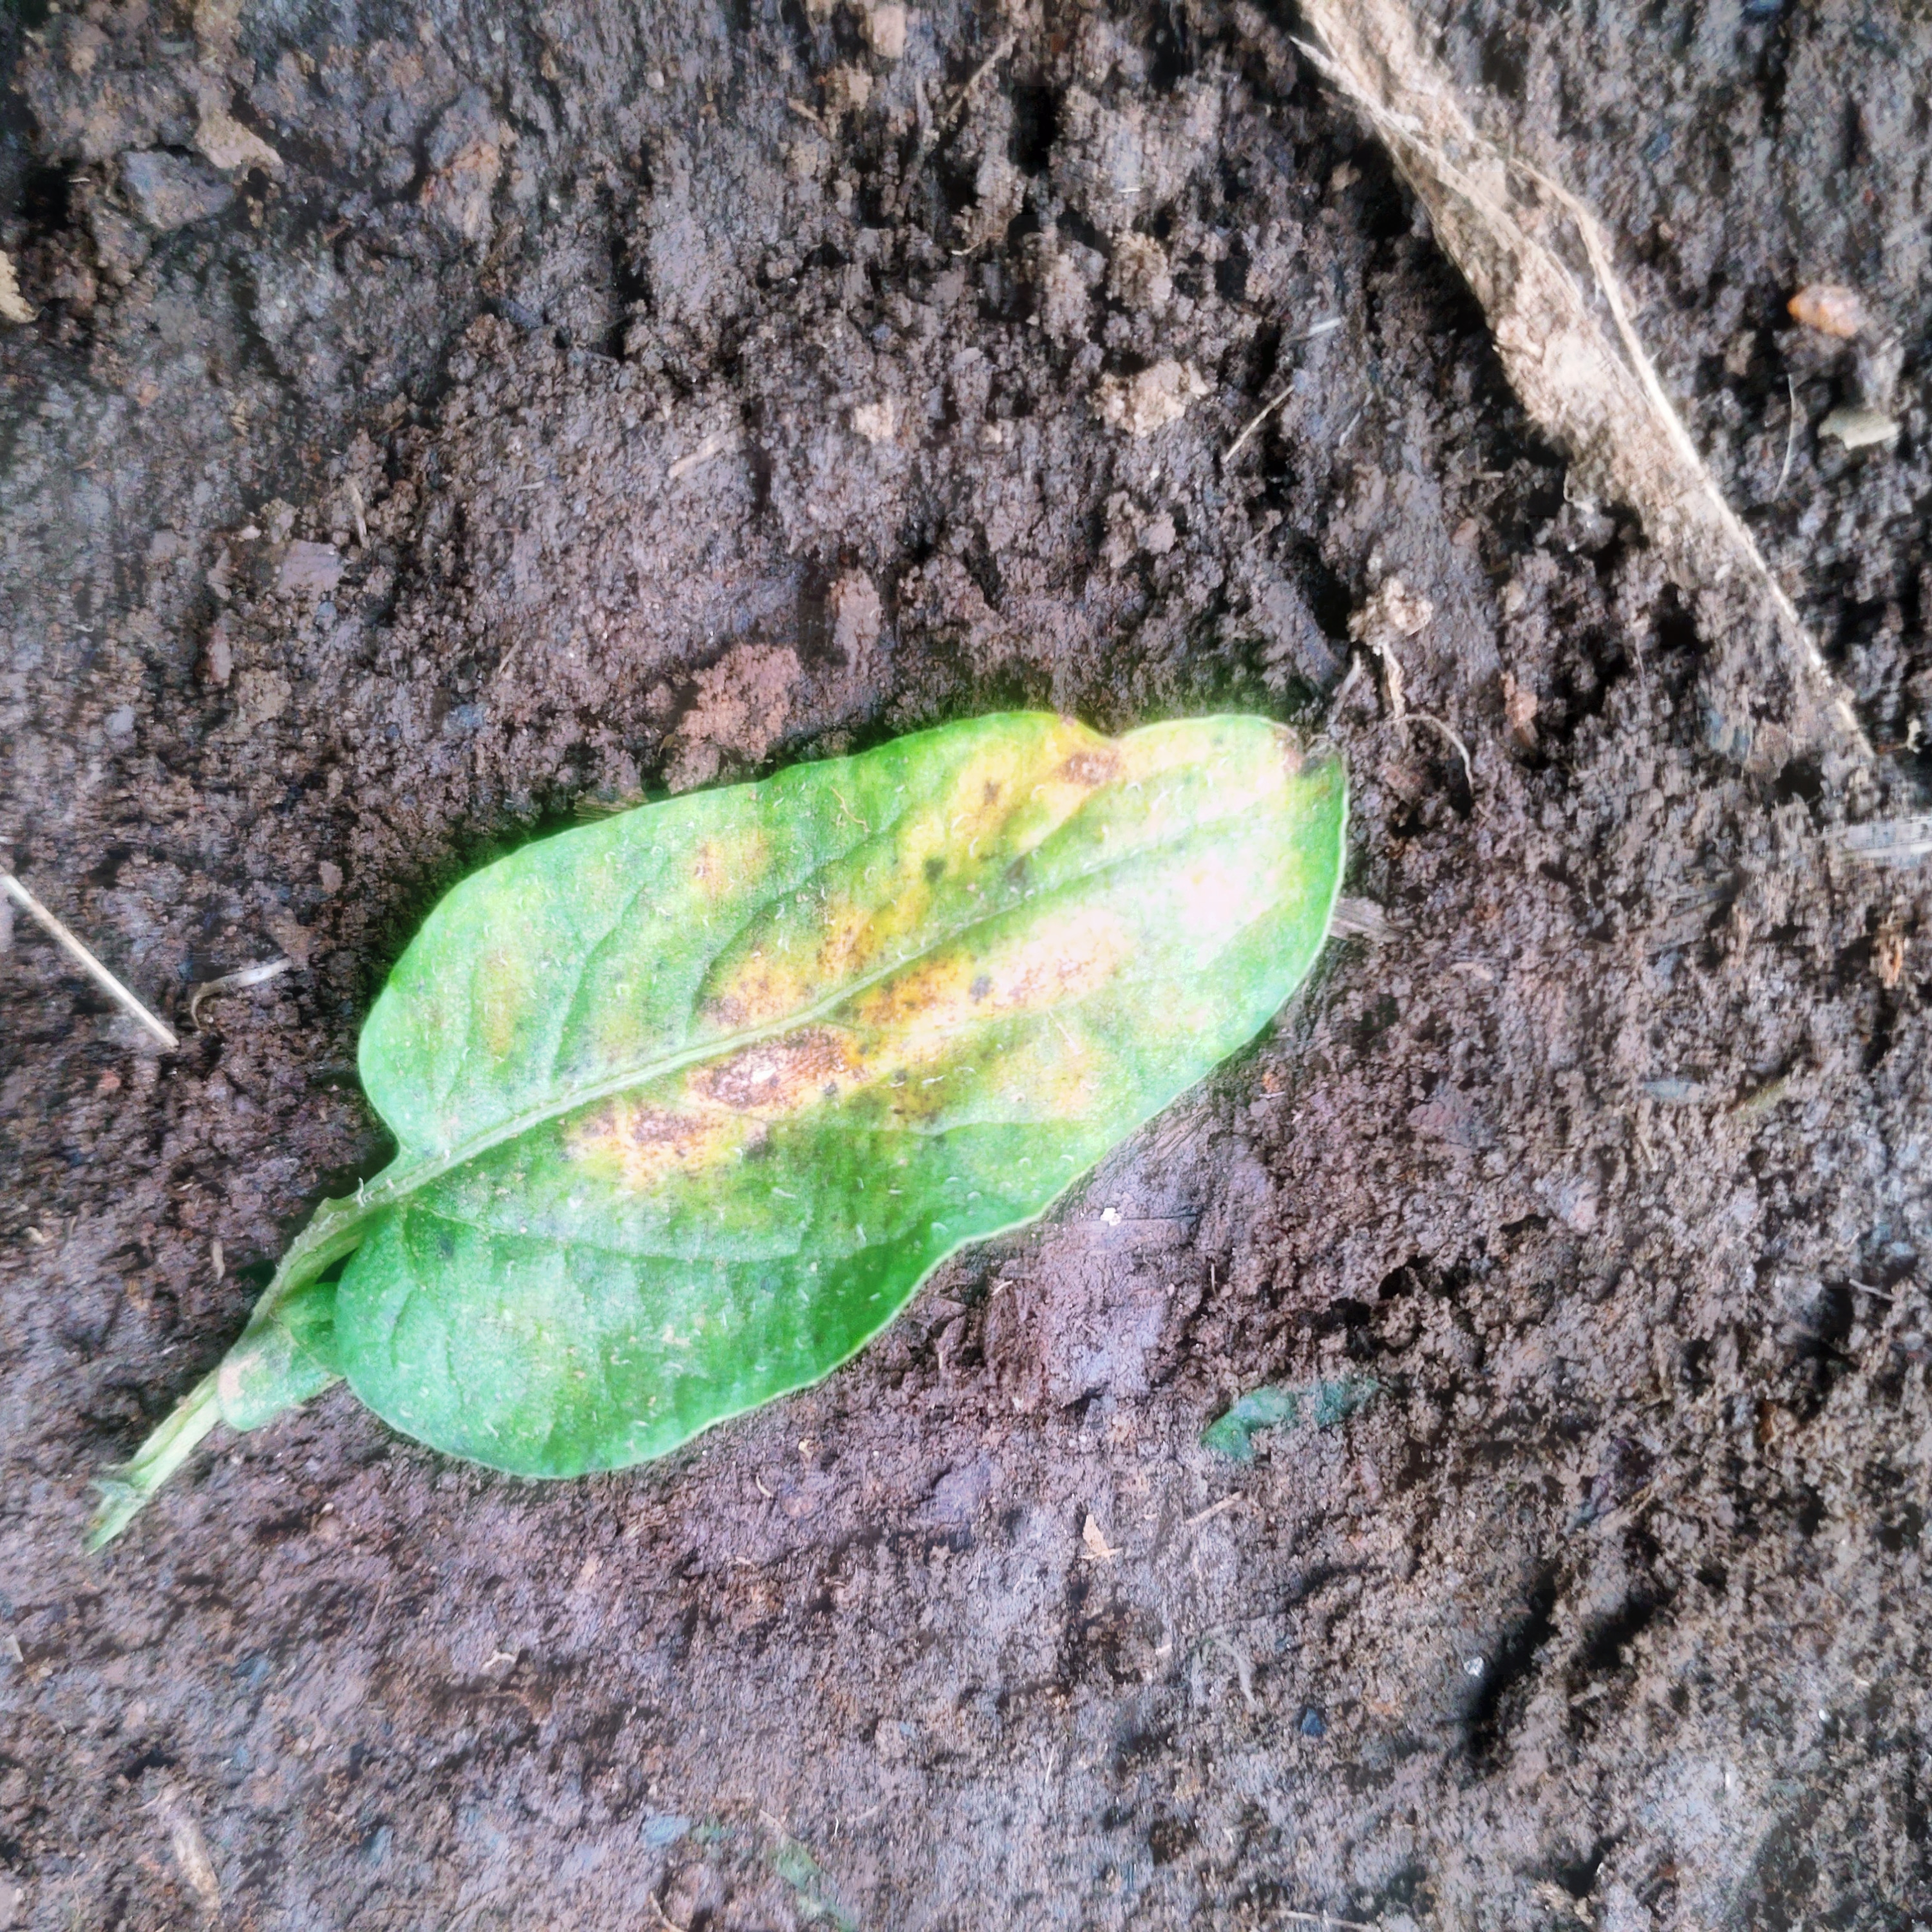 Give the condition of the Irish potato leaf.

late blight
